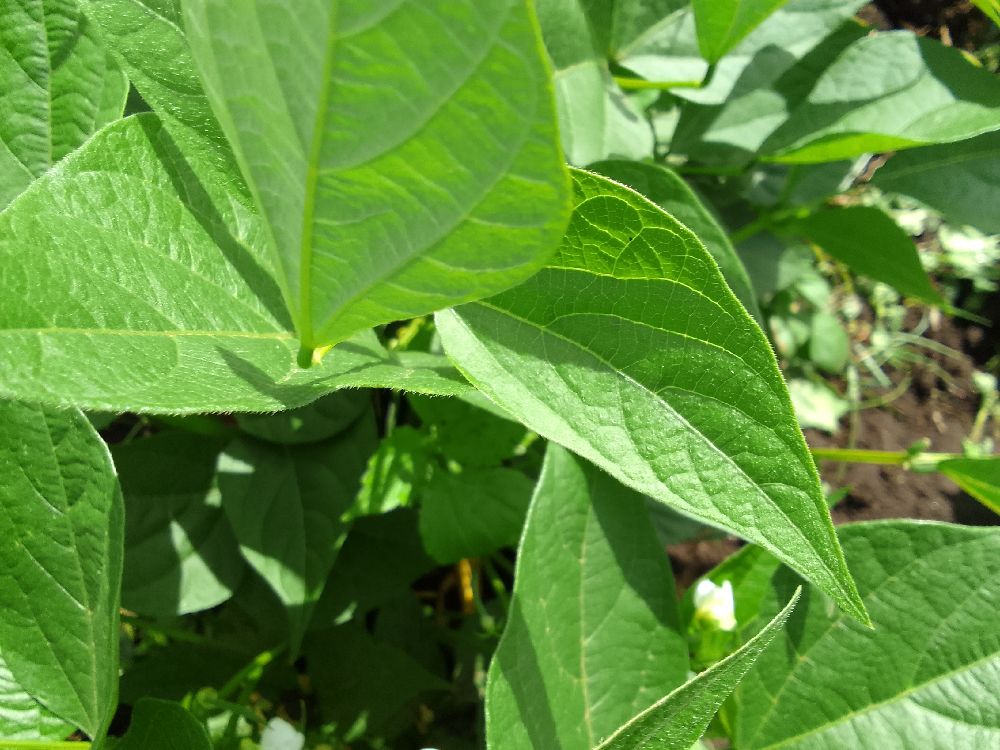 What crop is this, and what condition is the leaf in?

common bean, healthy
